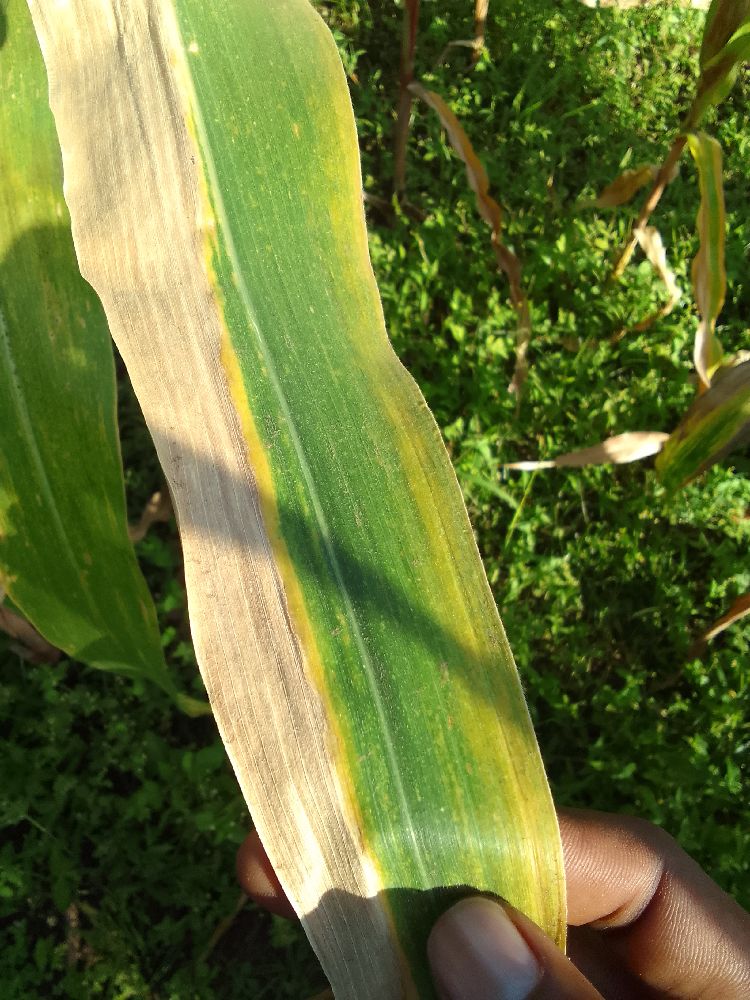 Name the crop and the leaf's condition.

maize, maize lethal necrosis
